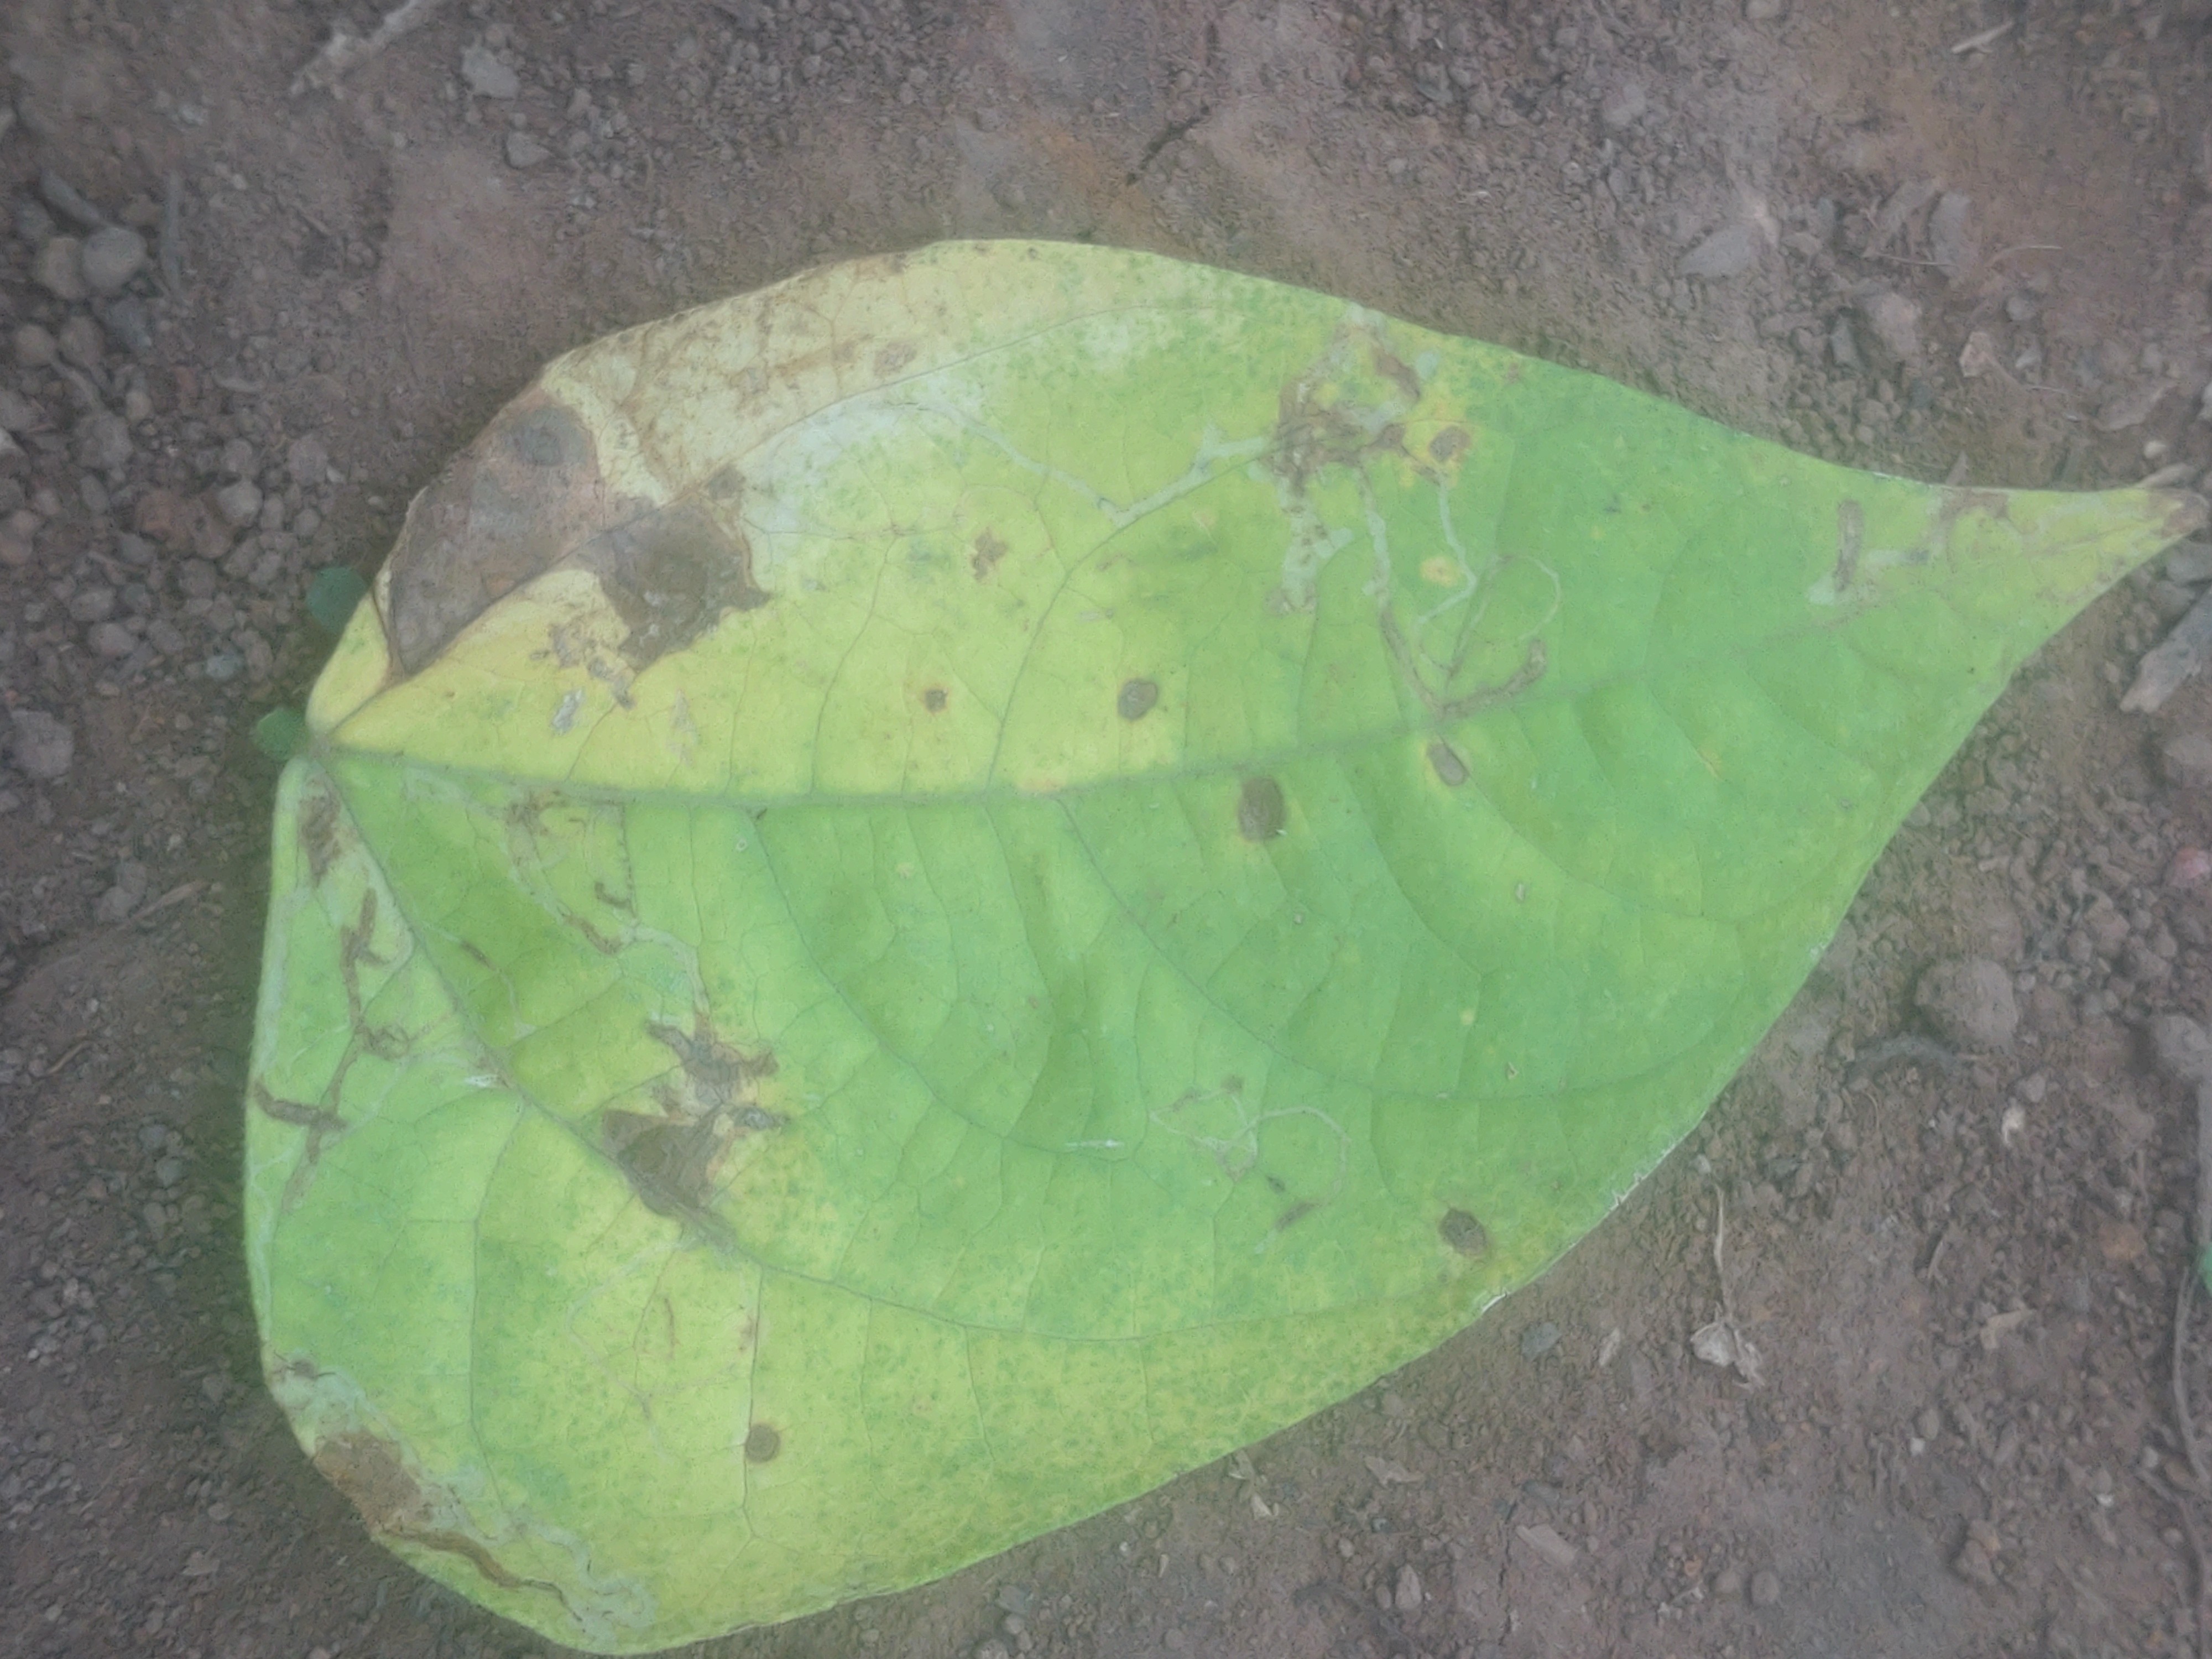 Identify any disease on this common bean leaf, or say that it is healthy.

anthracnose
